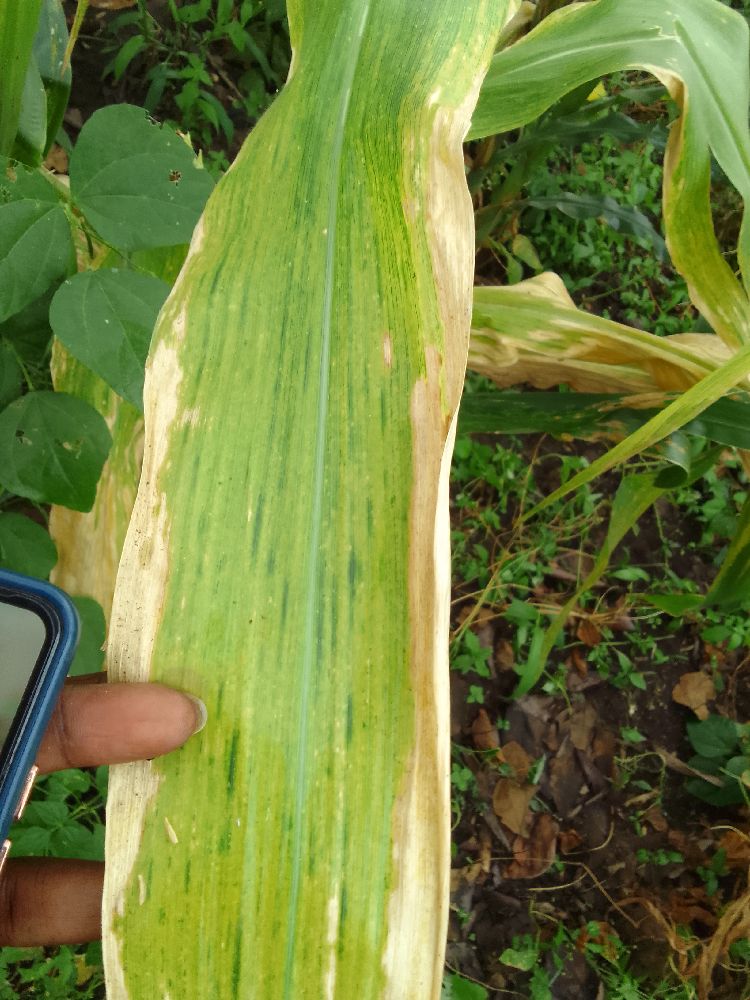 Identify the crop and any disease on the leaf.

maize, maize lethal necrosis
